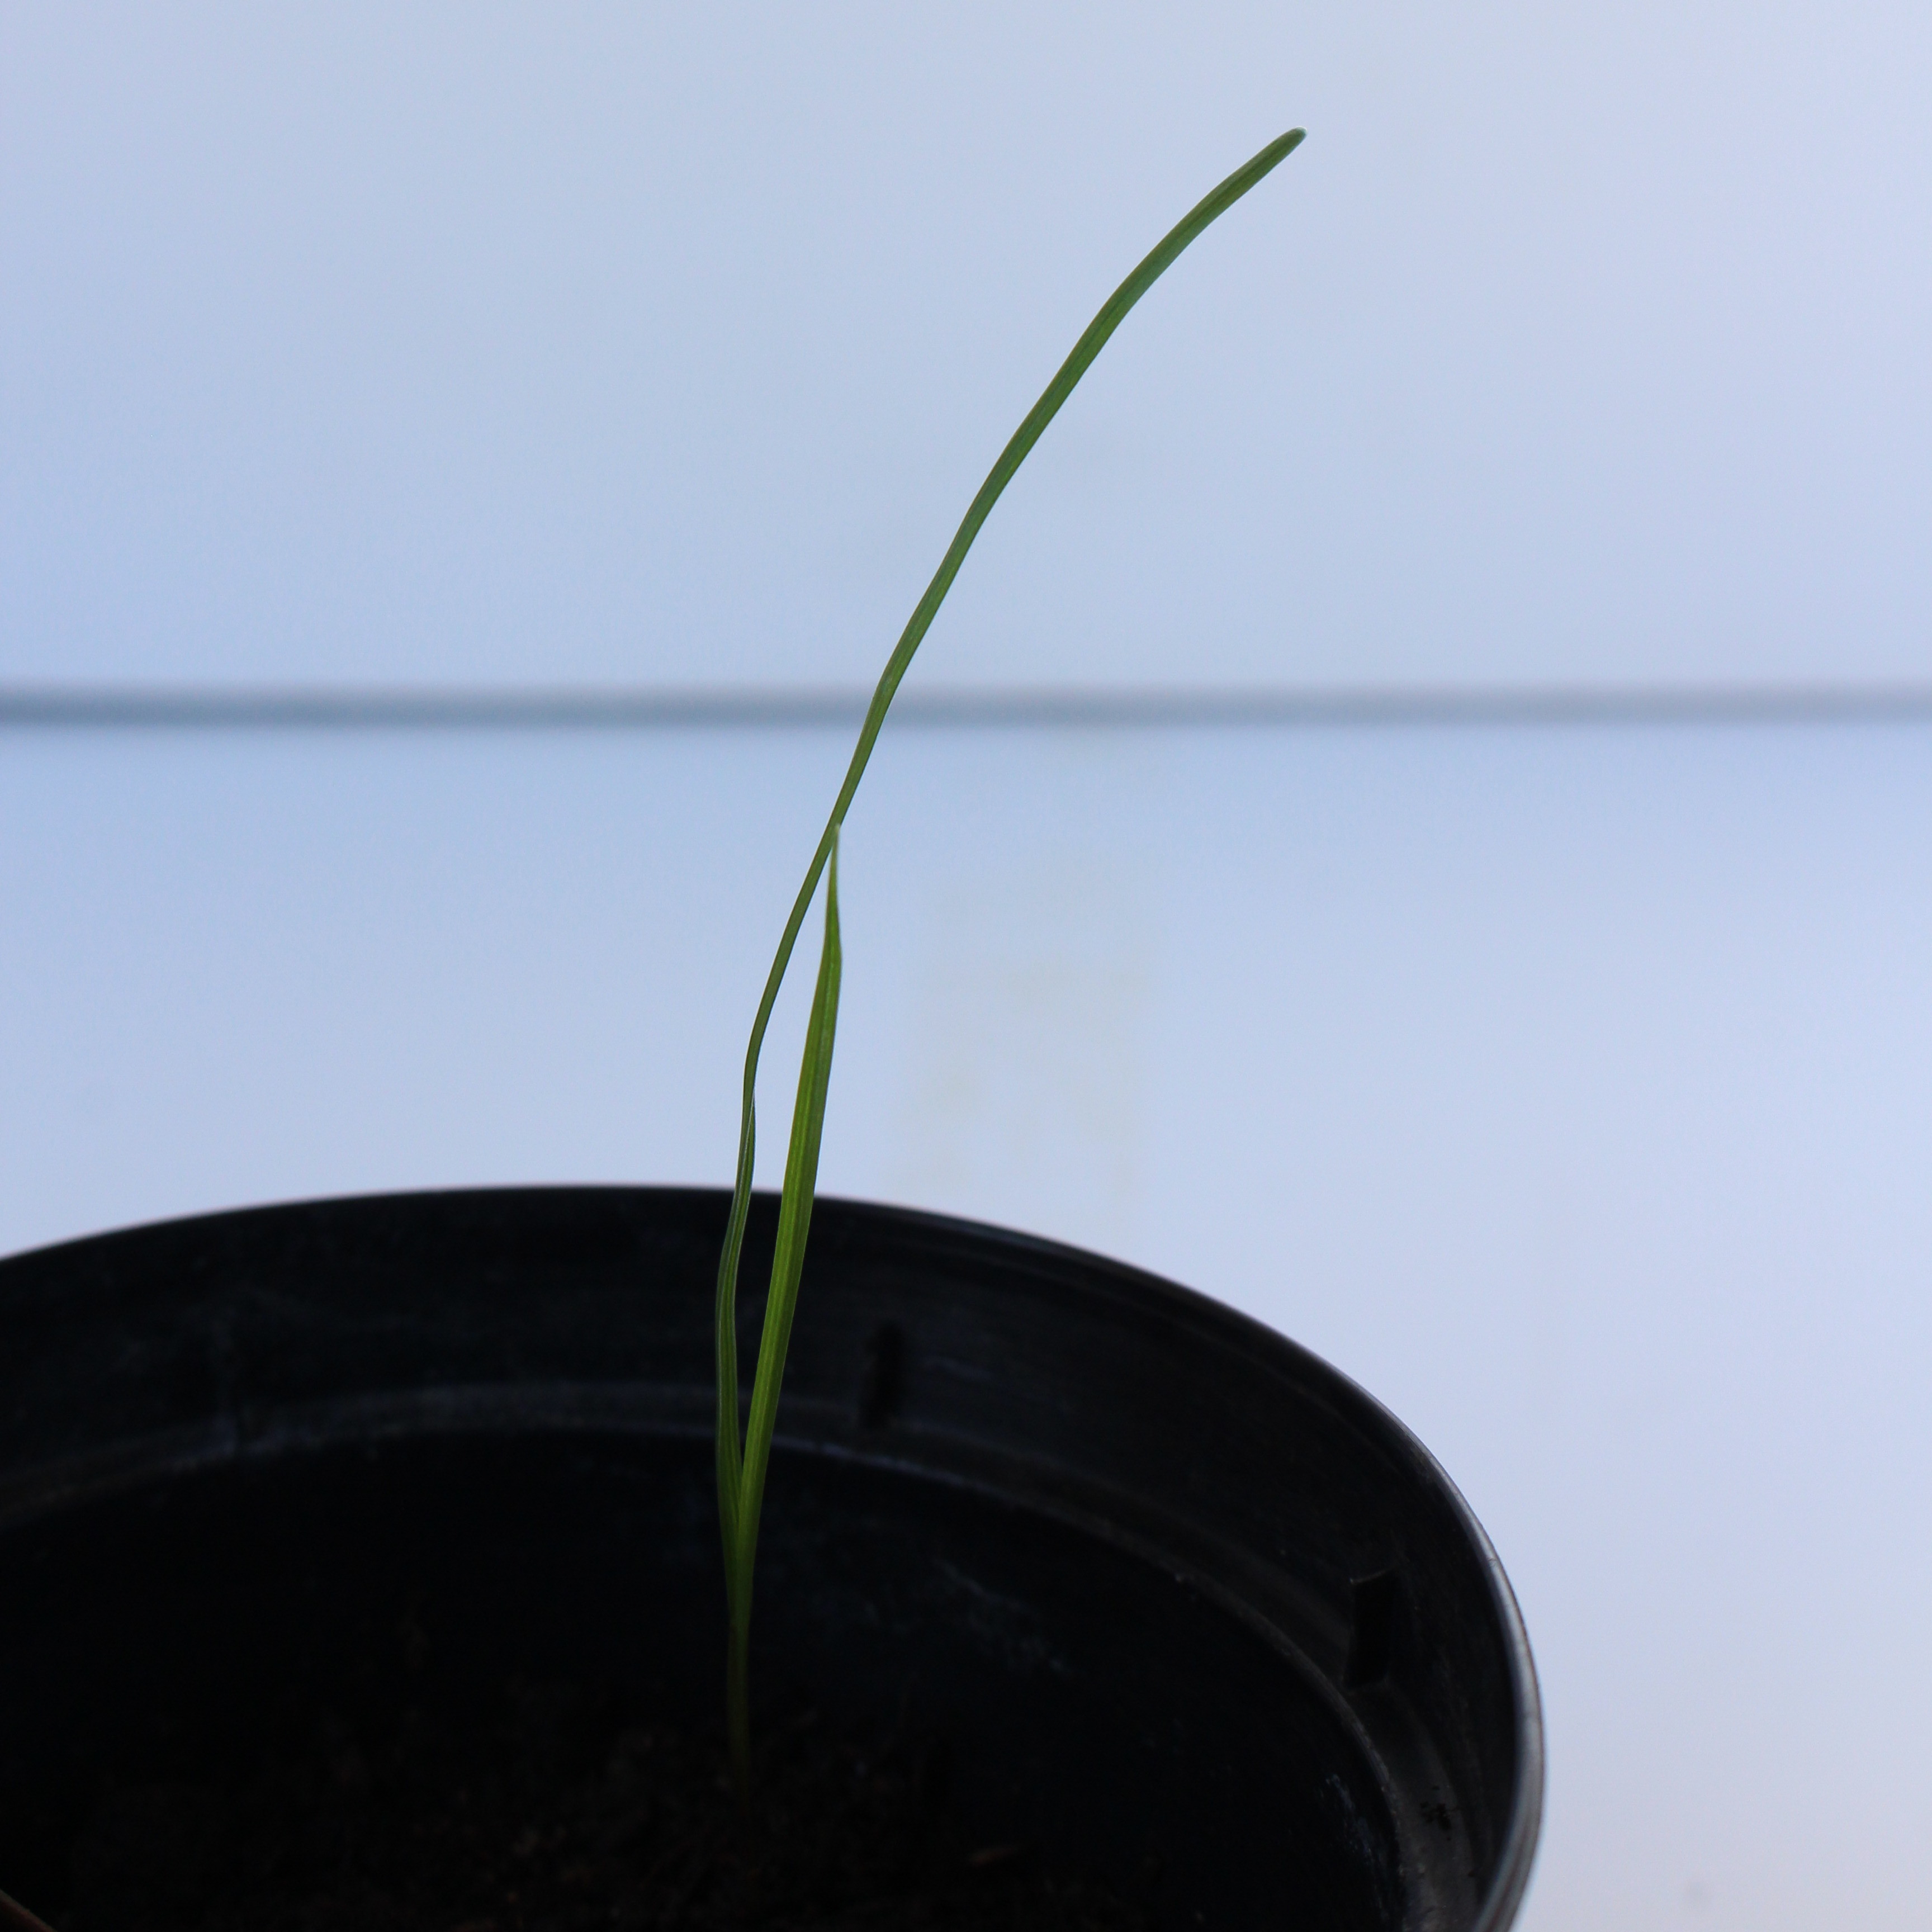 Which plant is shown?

Lolium multiflorum
